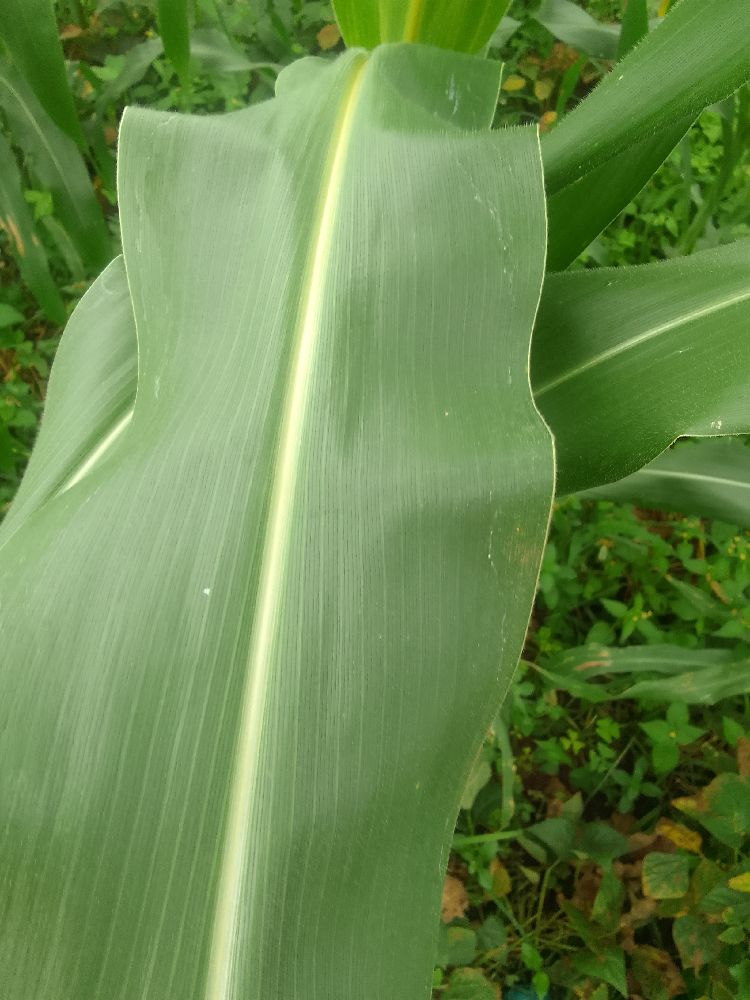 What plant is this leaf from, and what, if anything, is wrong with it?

maize, healthy
